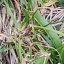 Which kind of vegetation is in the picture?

grass
